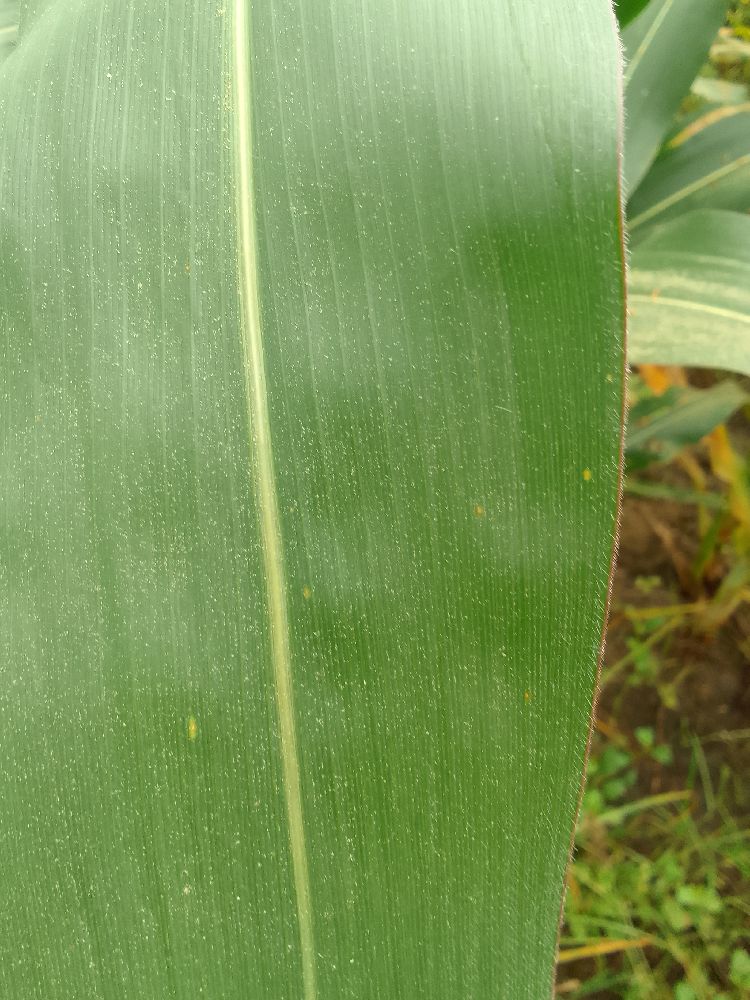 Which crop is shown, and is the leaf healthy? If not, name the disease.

maize, healthy
